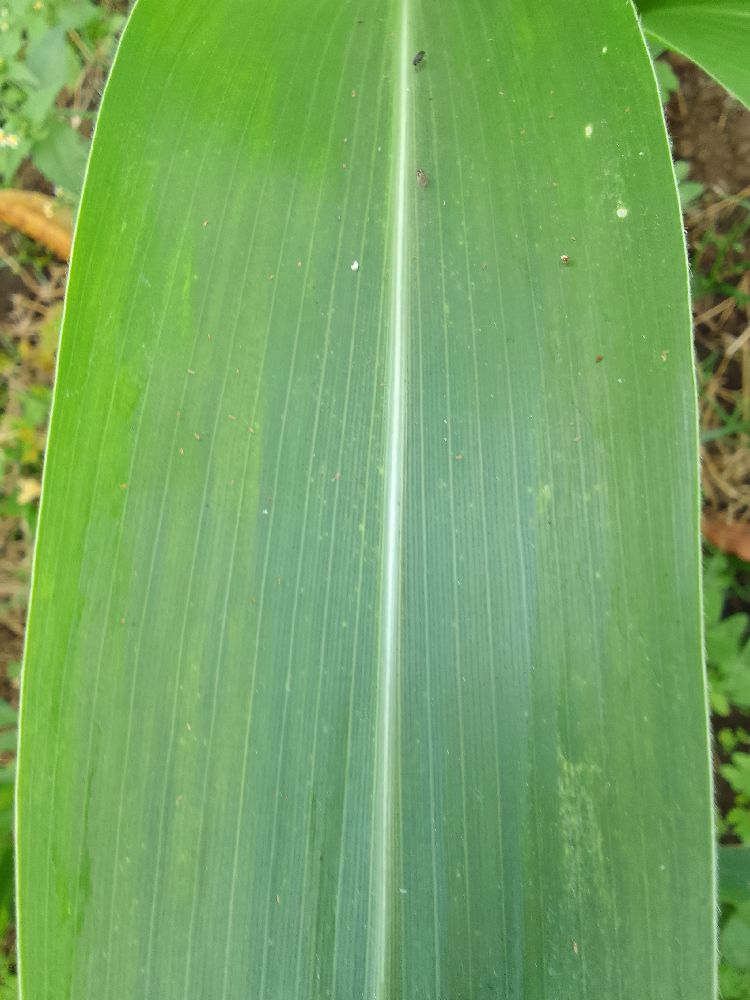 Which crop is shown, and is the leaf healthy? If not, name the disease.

maize, healthy
